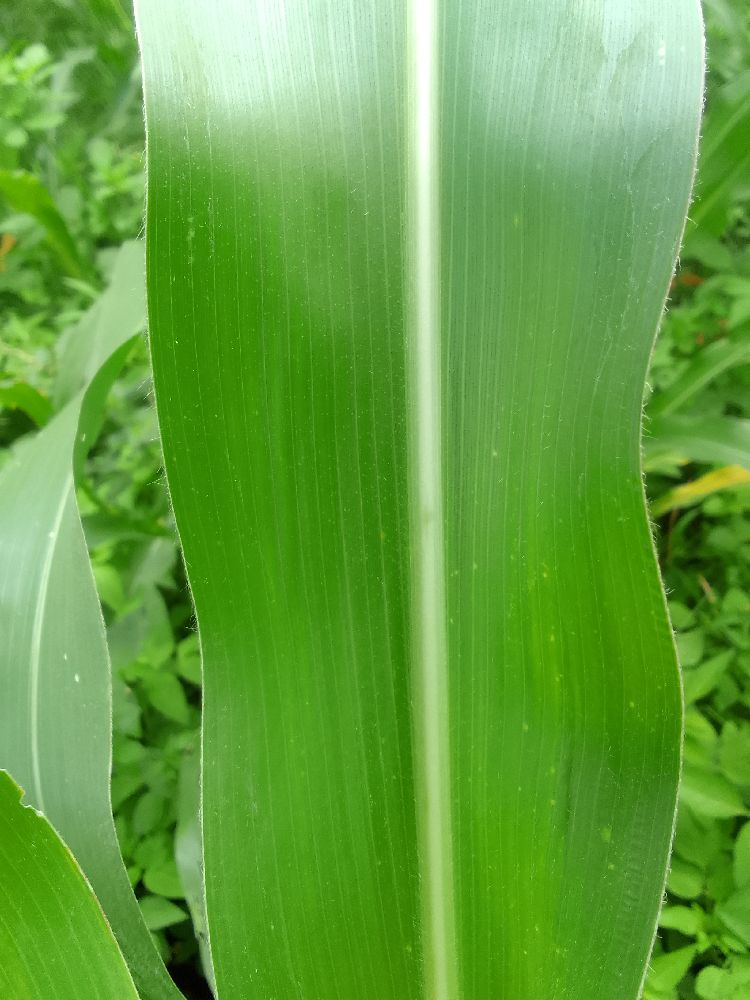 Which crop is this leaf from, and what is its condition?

maize, healthy
